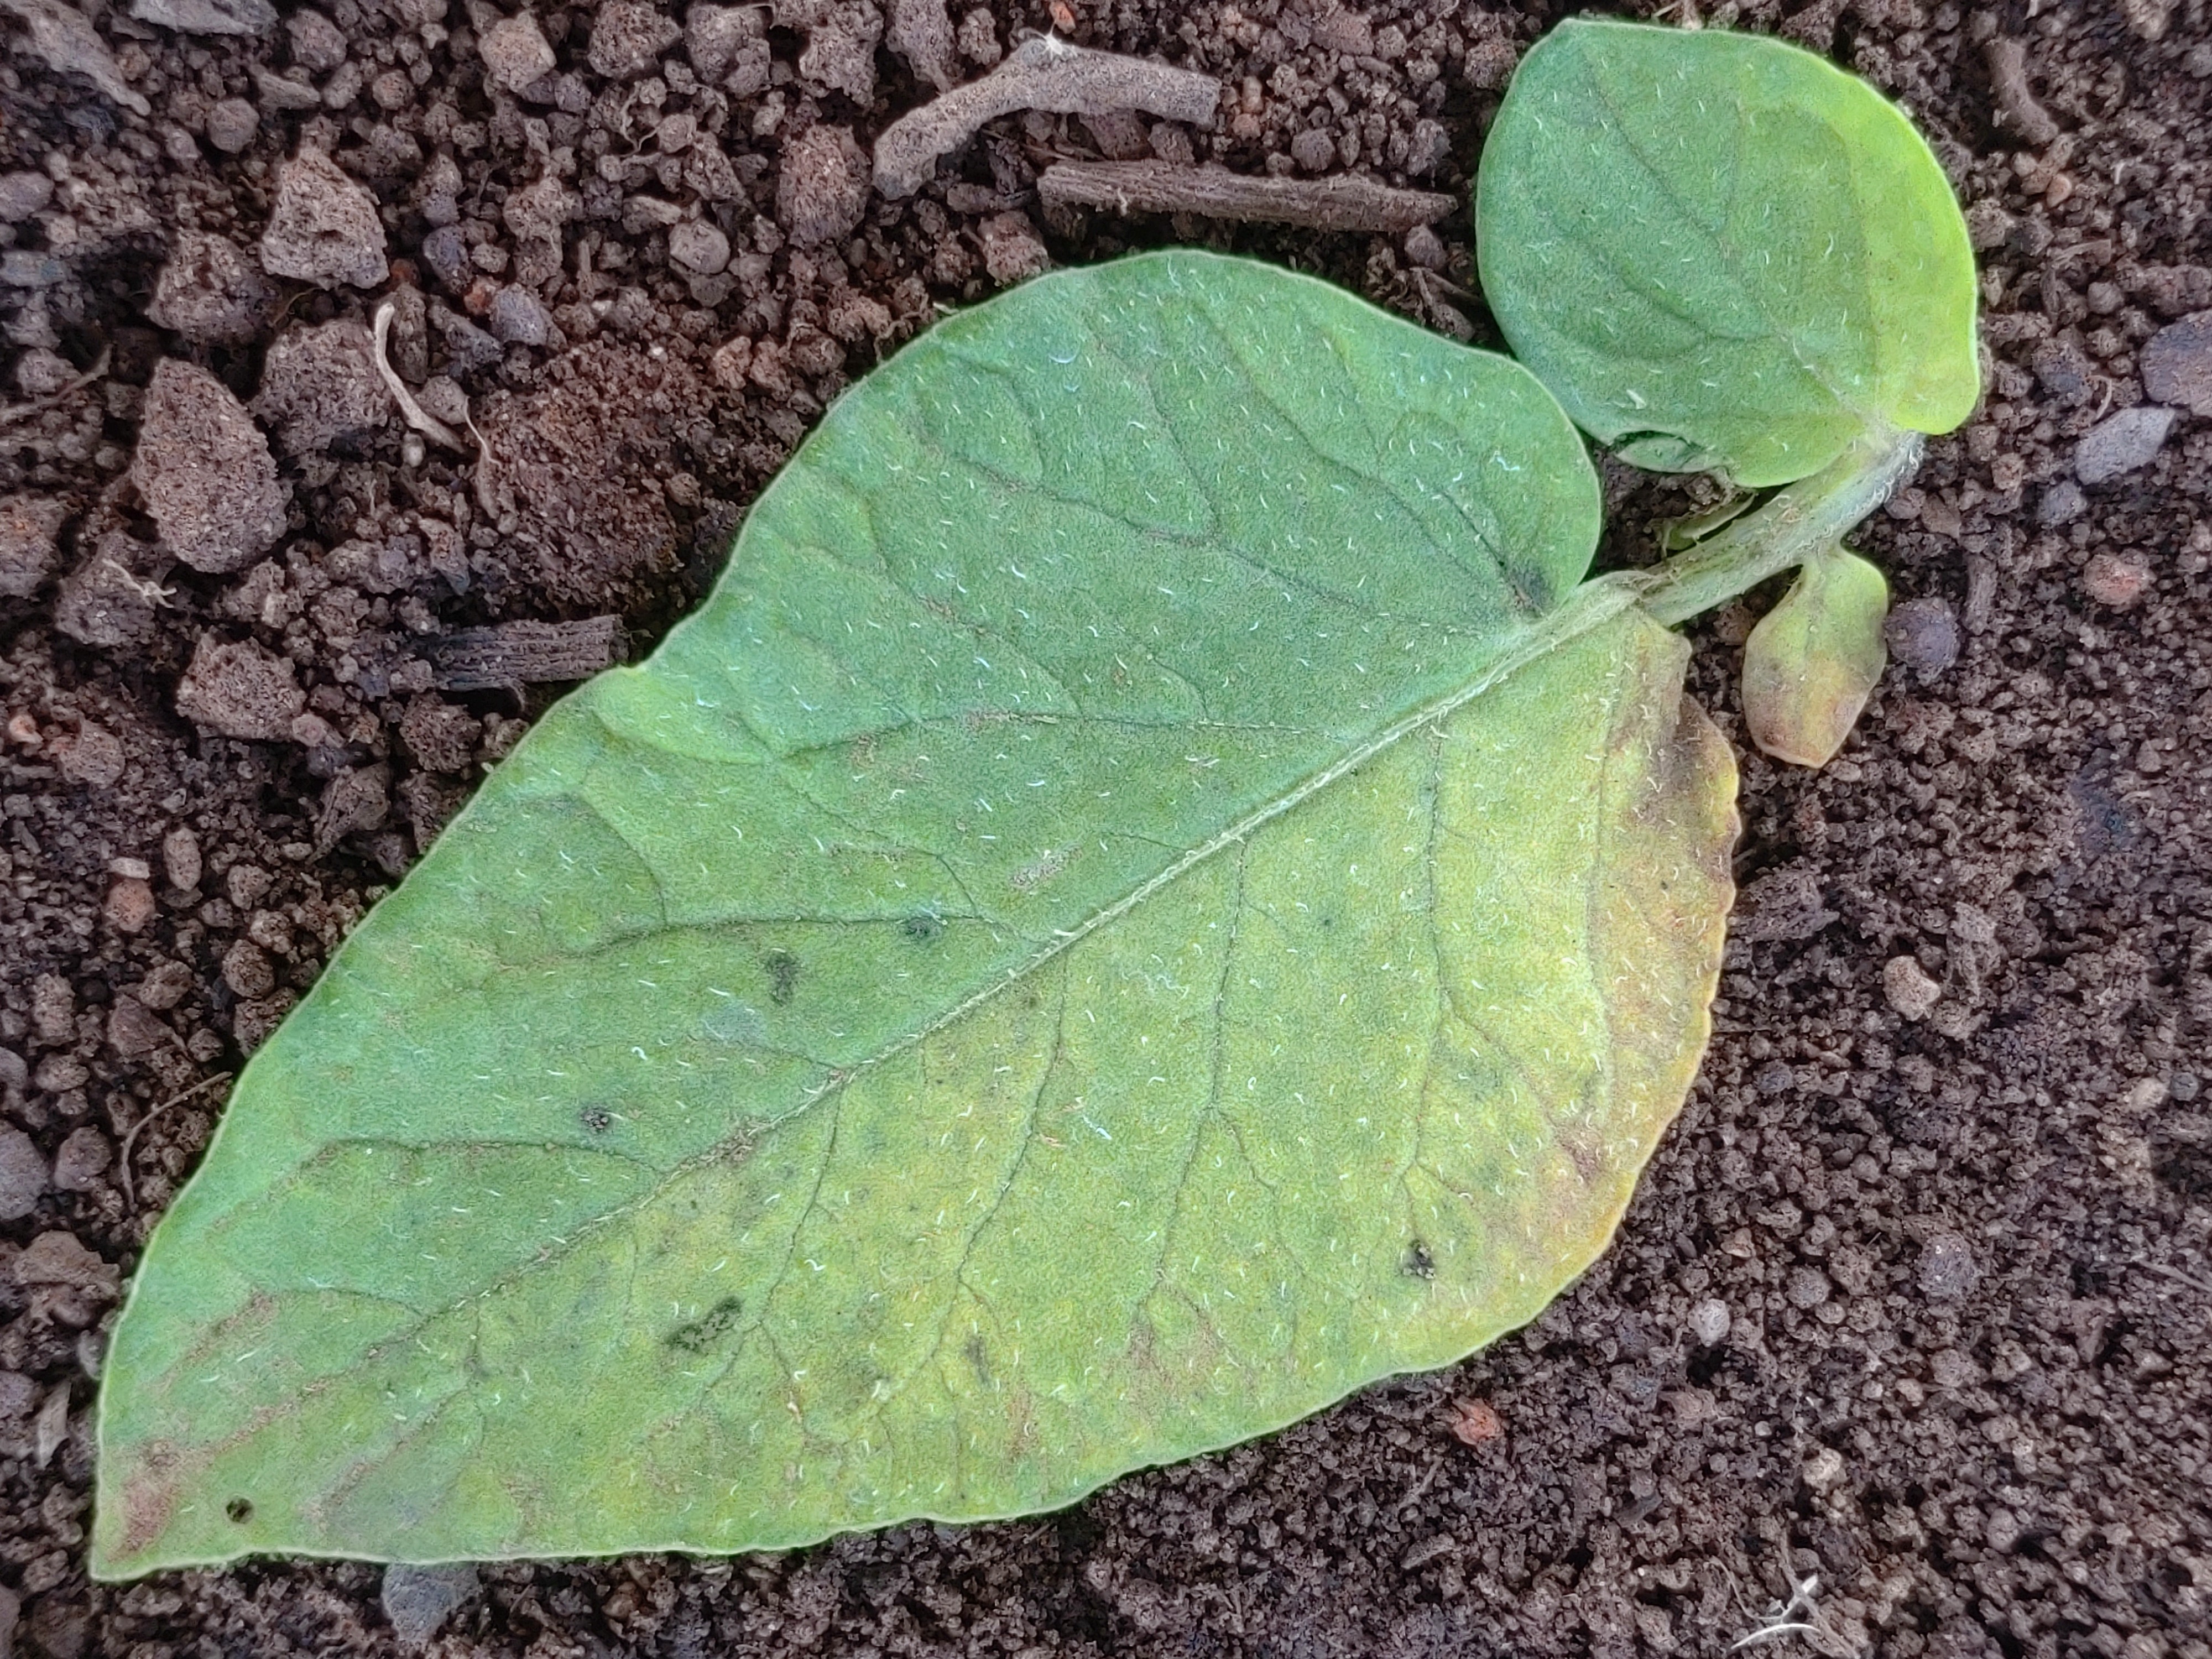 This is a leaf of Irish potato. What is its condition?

late blight
